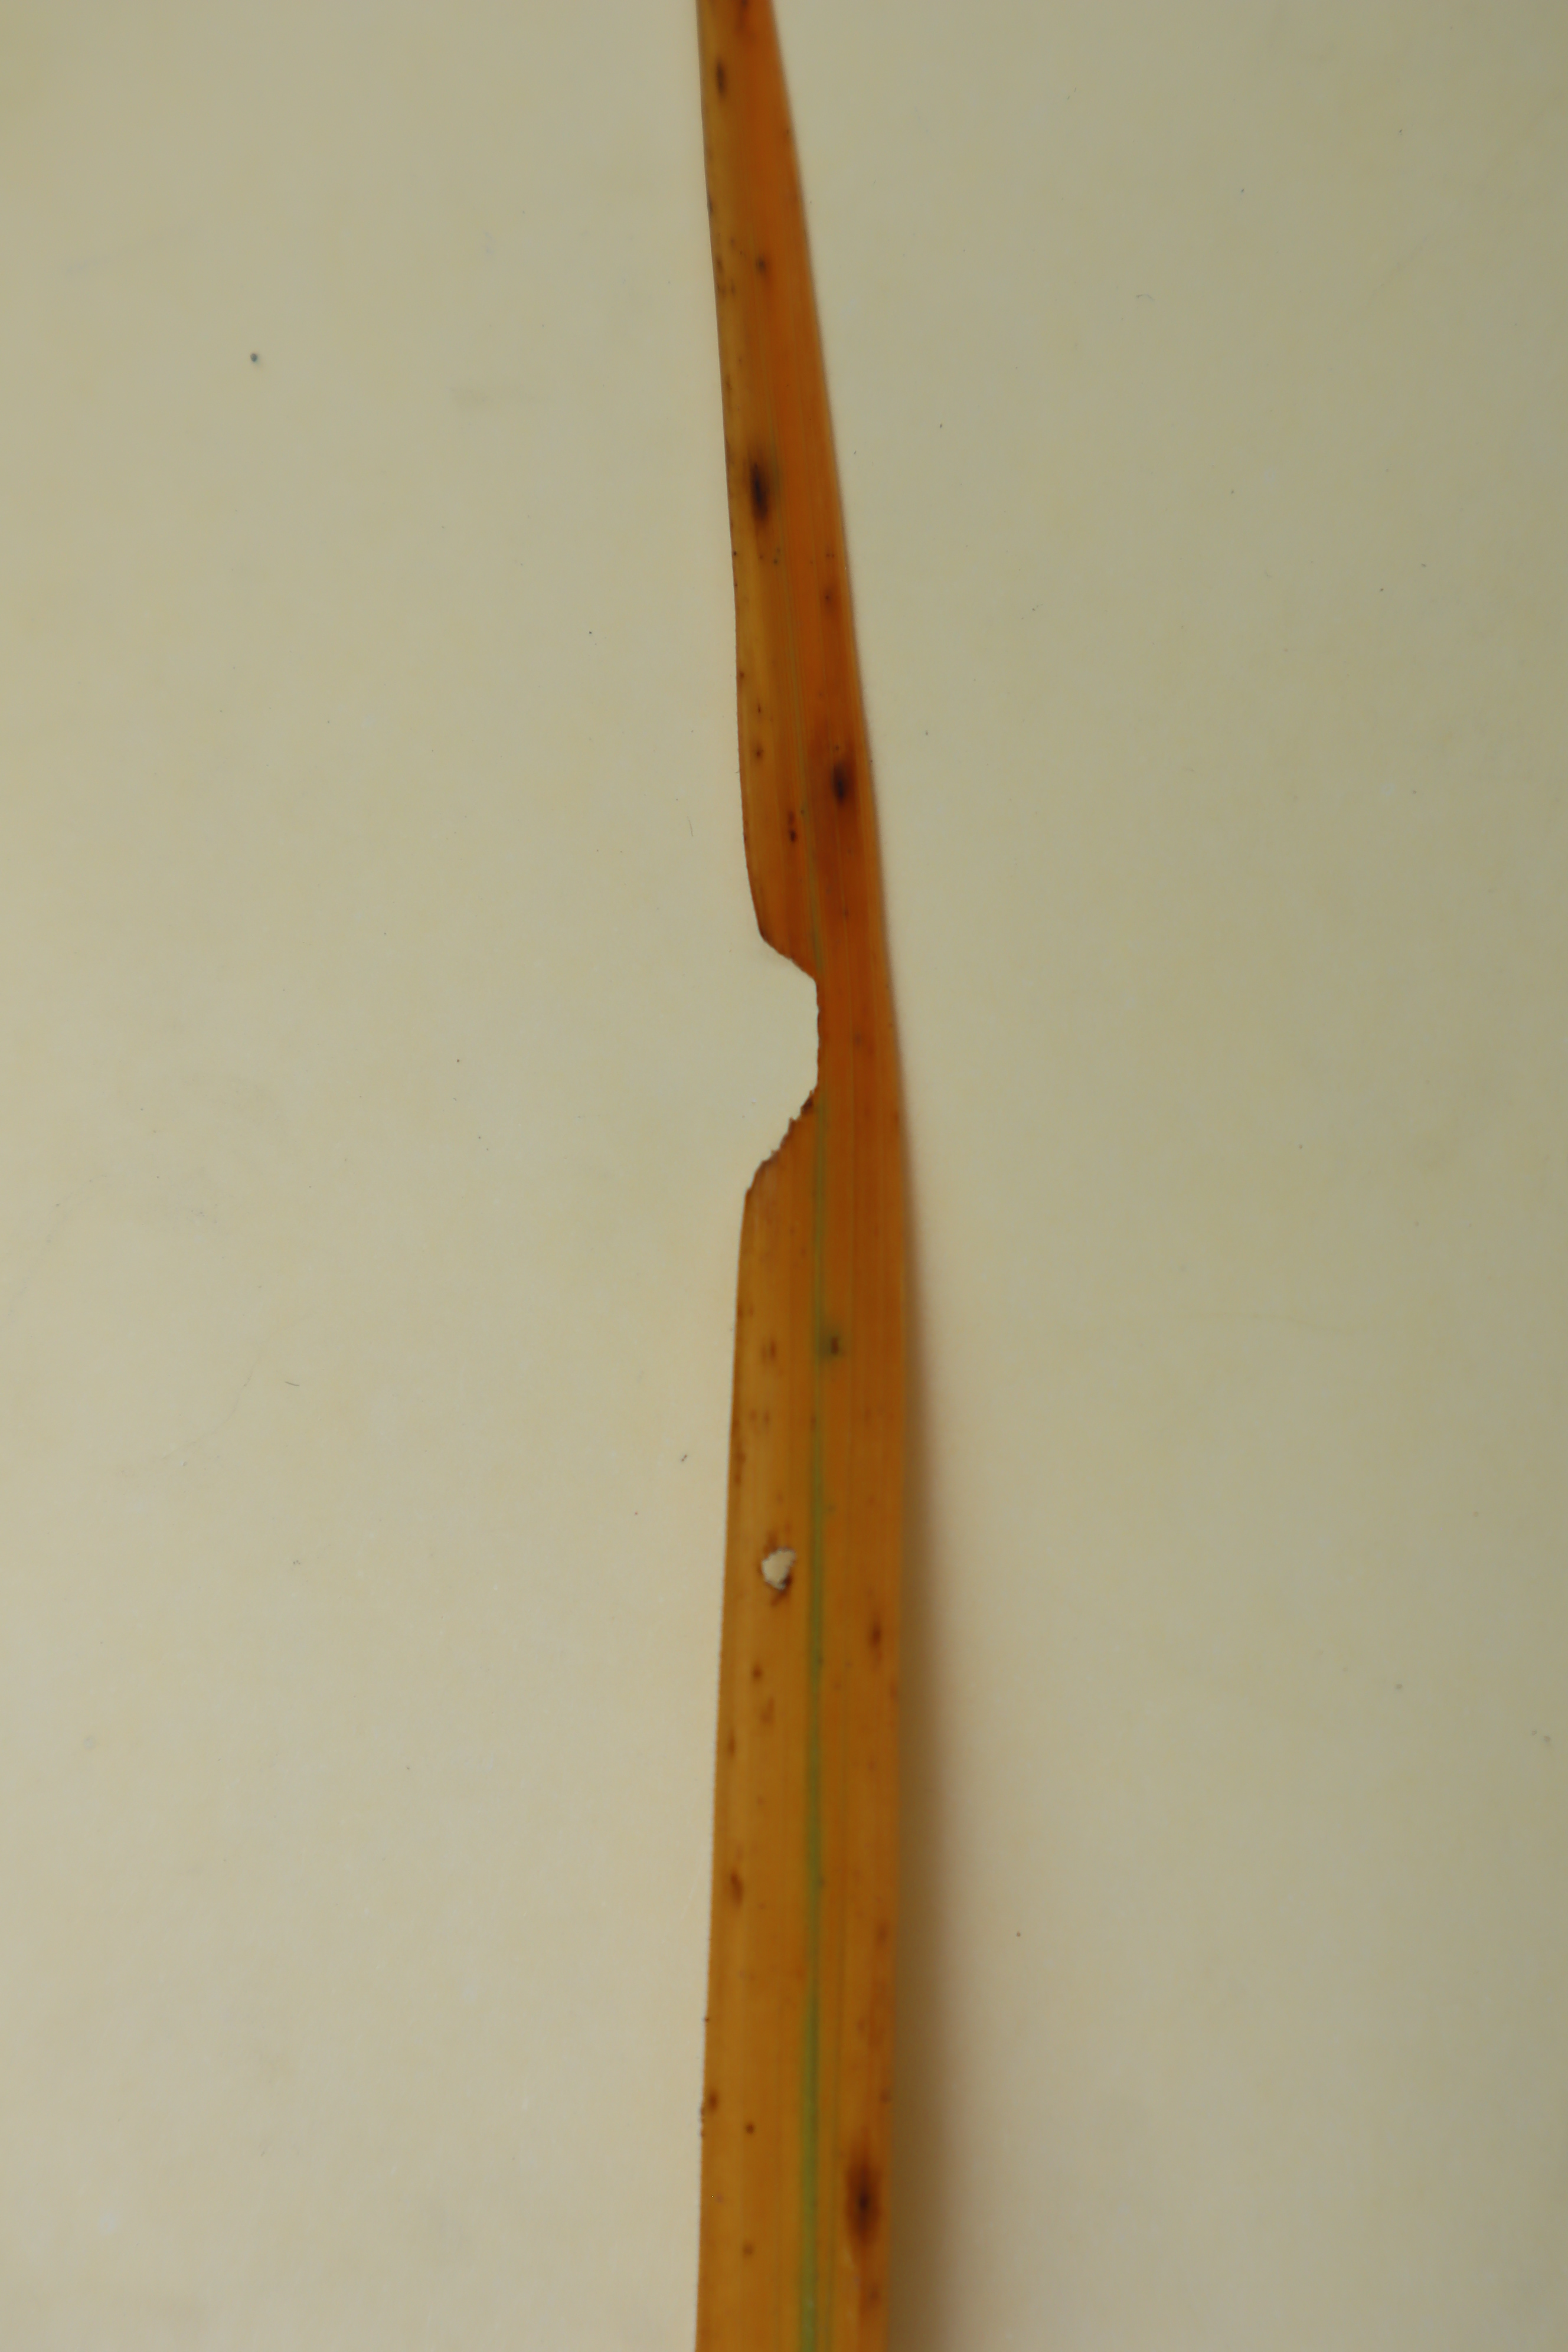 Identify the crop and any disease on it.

rice, tungro virus disease
